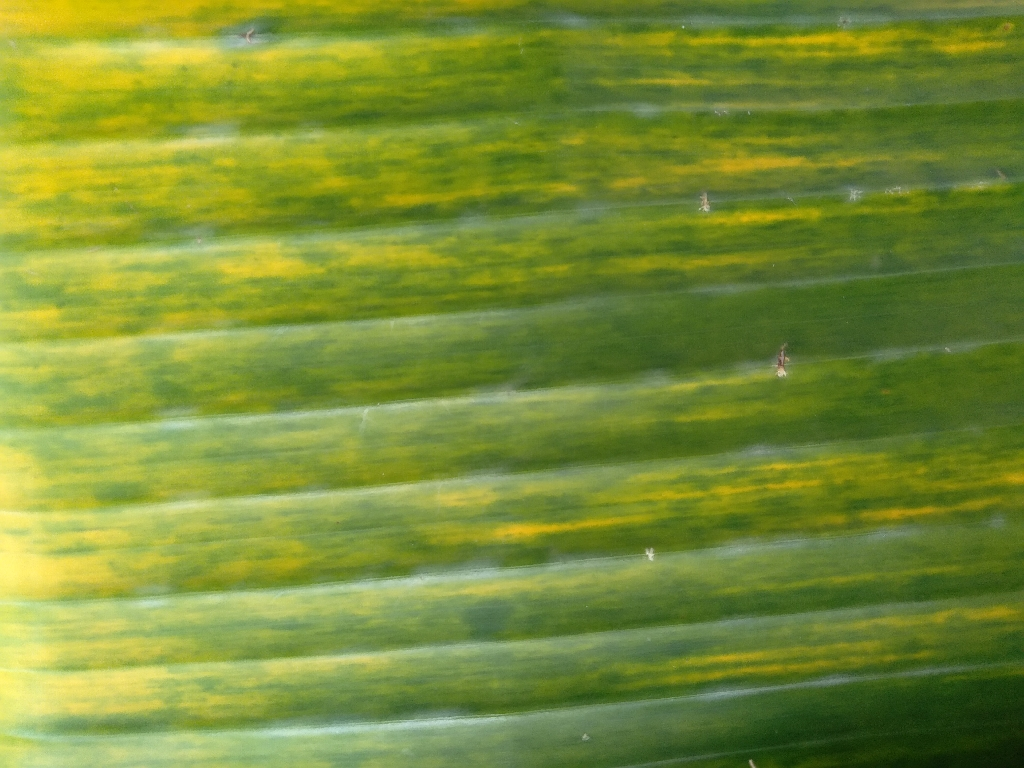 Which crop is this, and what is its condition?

banana, fusarium wilt race 1
